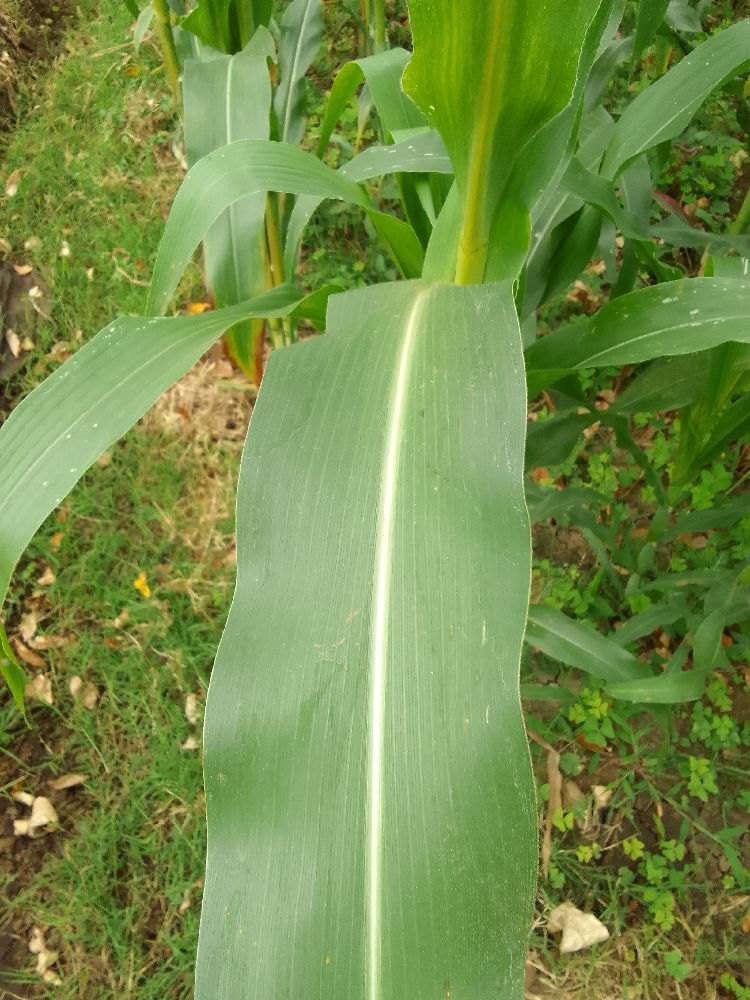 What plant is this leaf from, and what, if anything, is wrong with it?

maize, healthy
